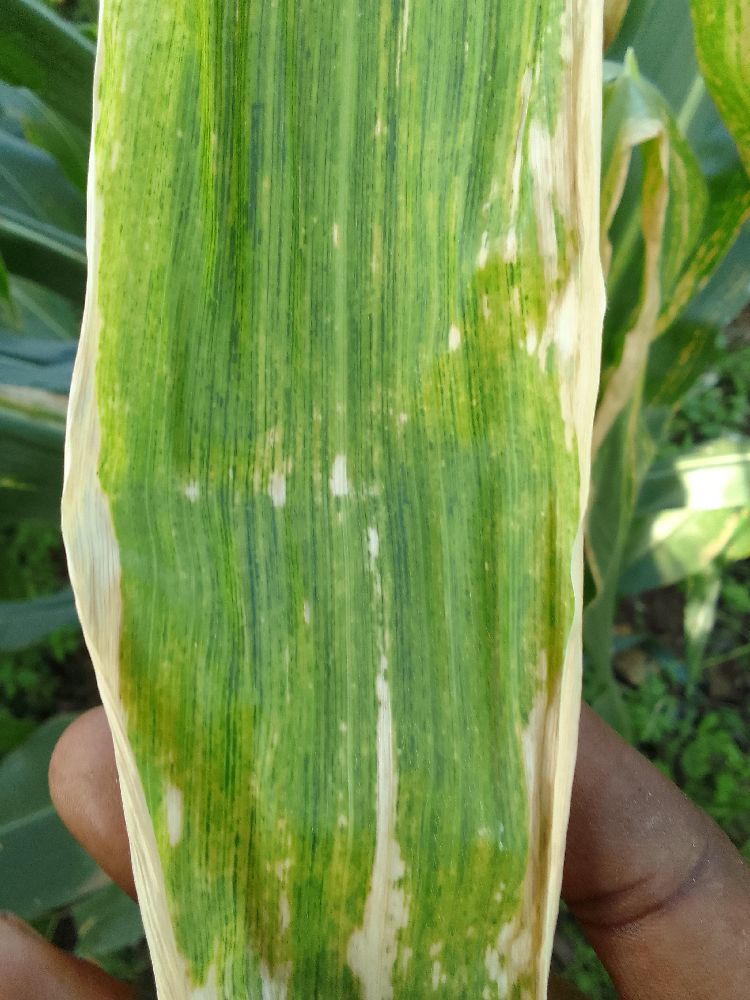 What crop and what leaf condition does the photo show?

maize, maize lethal necrosis
